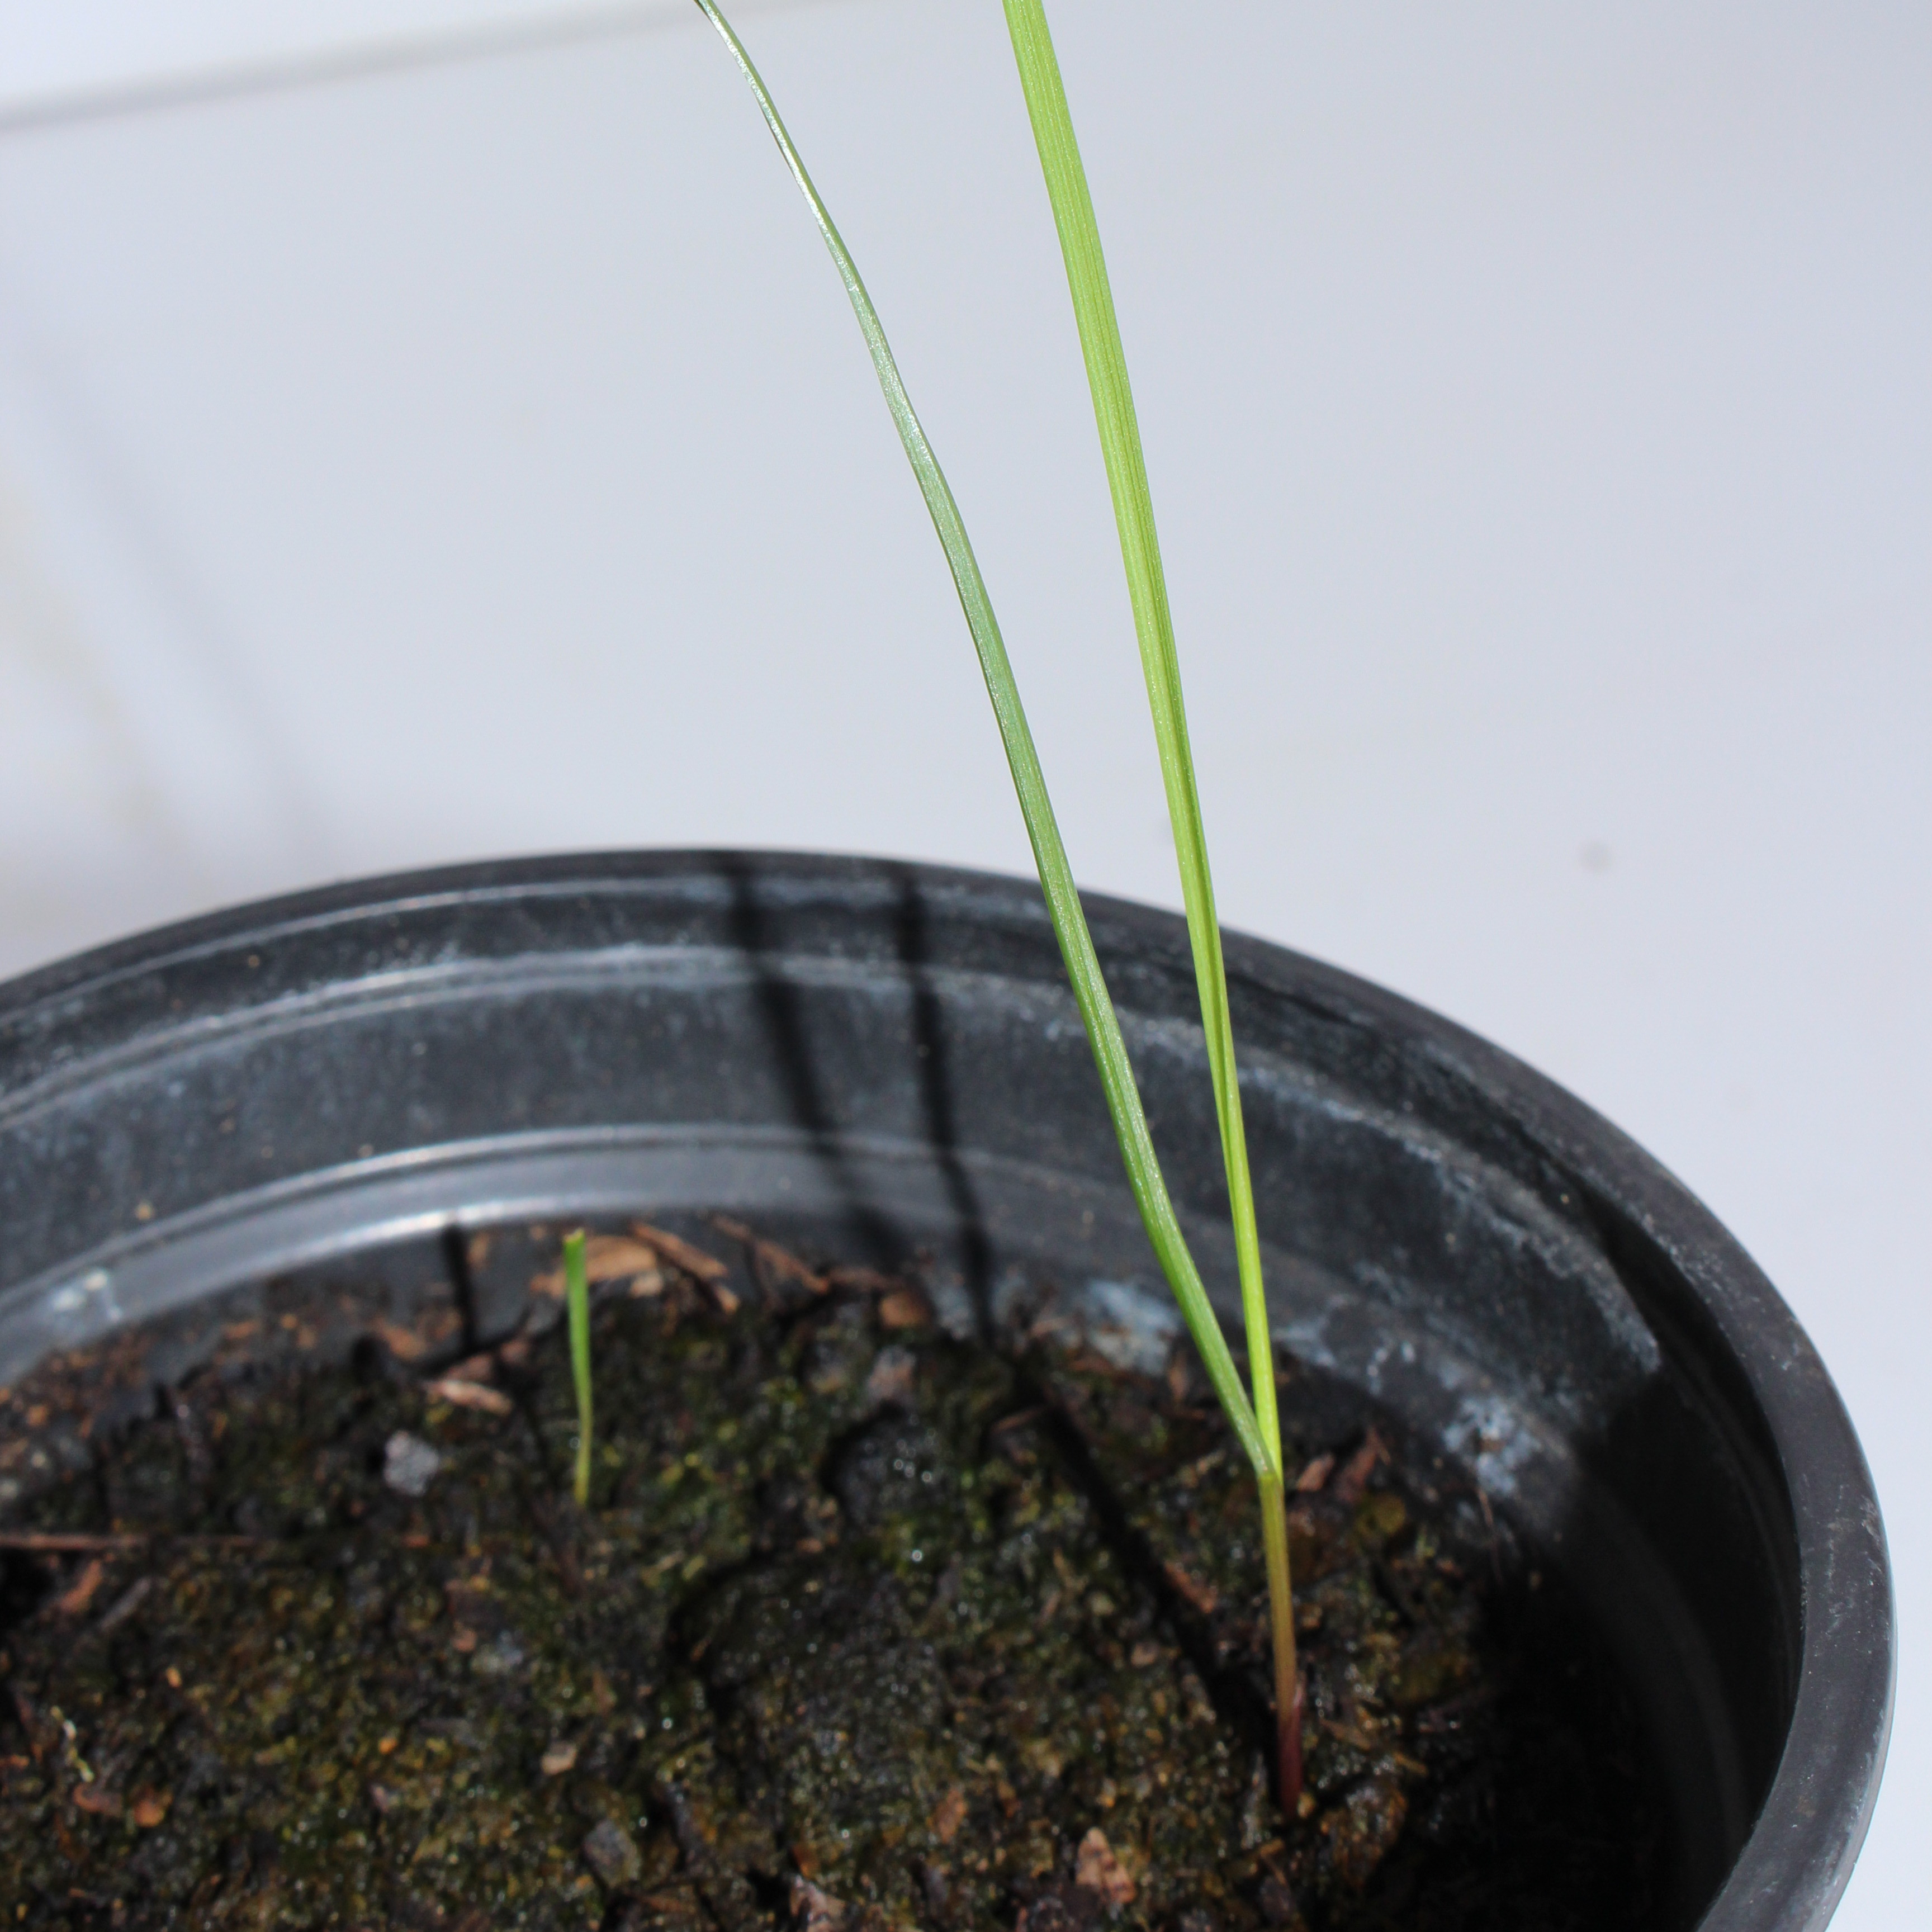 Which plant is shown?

Lolium multiflorum
